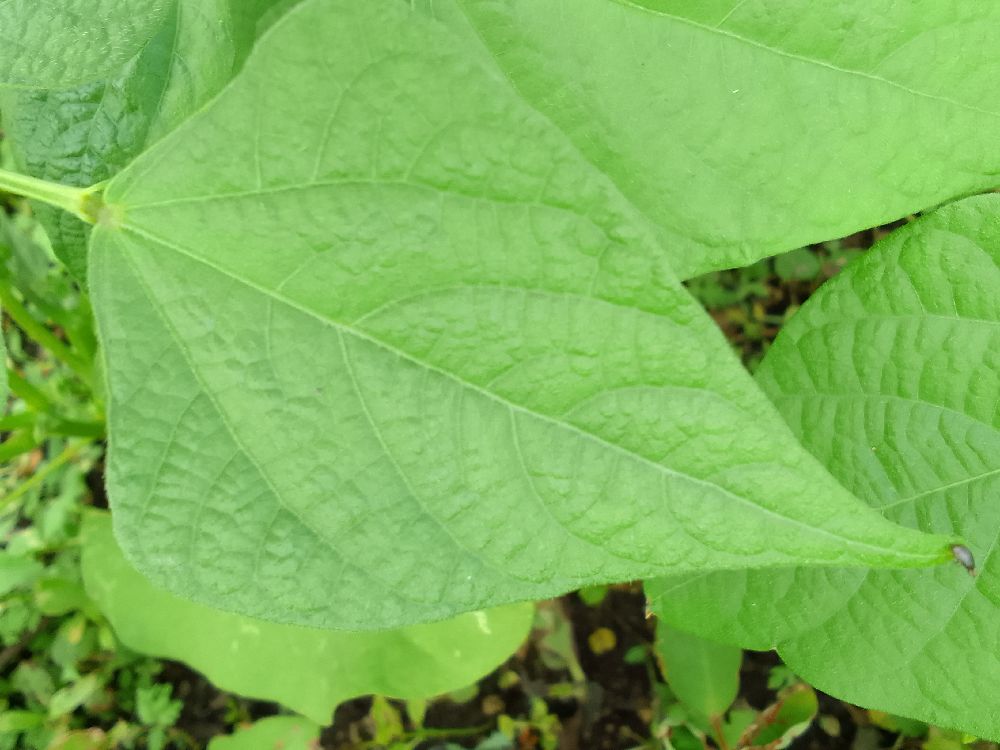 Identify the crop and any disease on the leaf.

common bean, healthy
